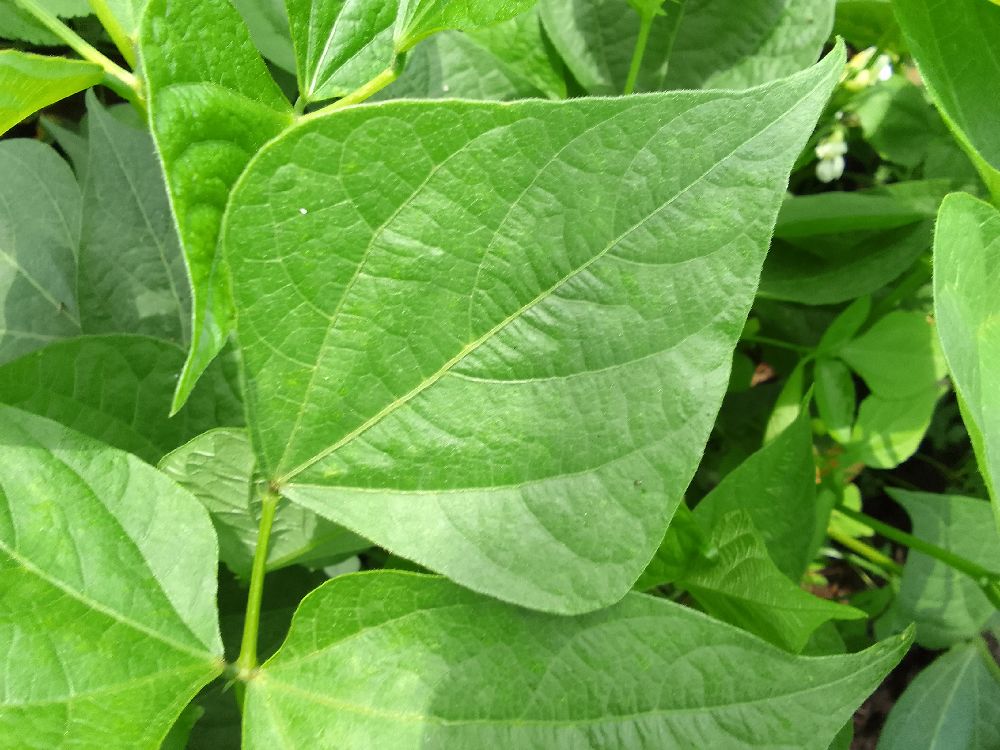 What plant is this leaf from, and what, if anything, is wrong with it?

common bean, healthy
